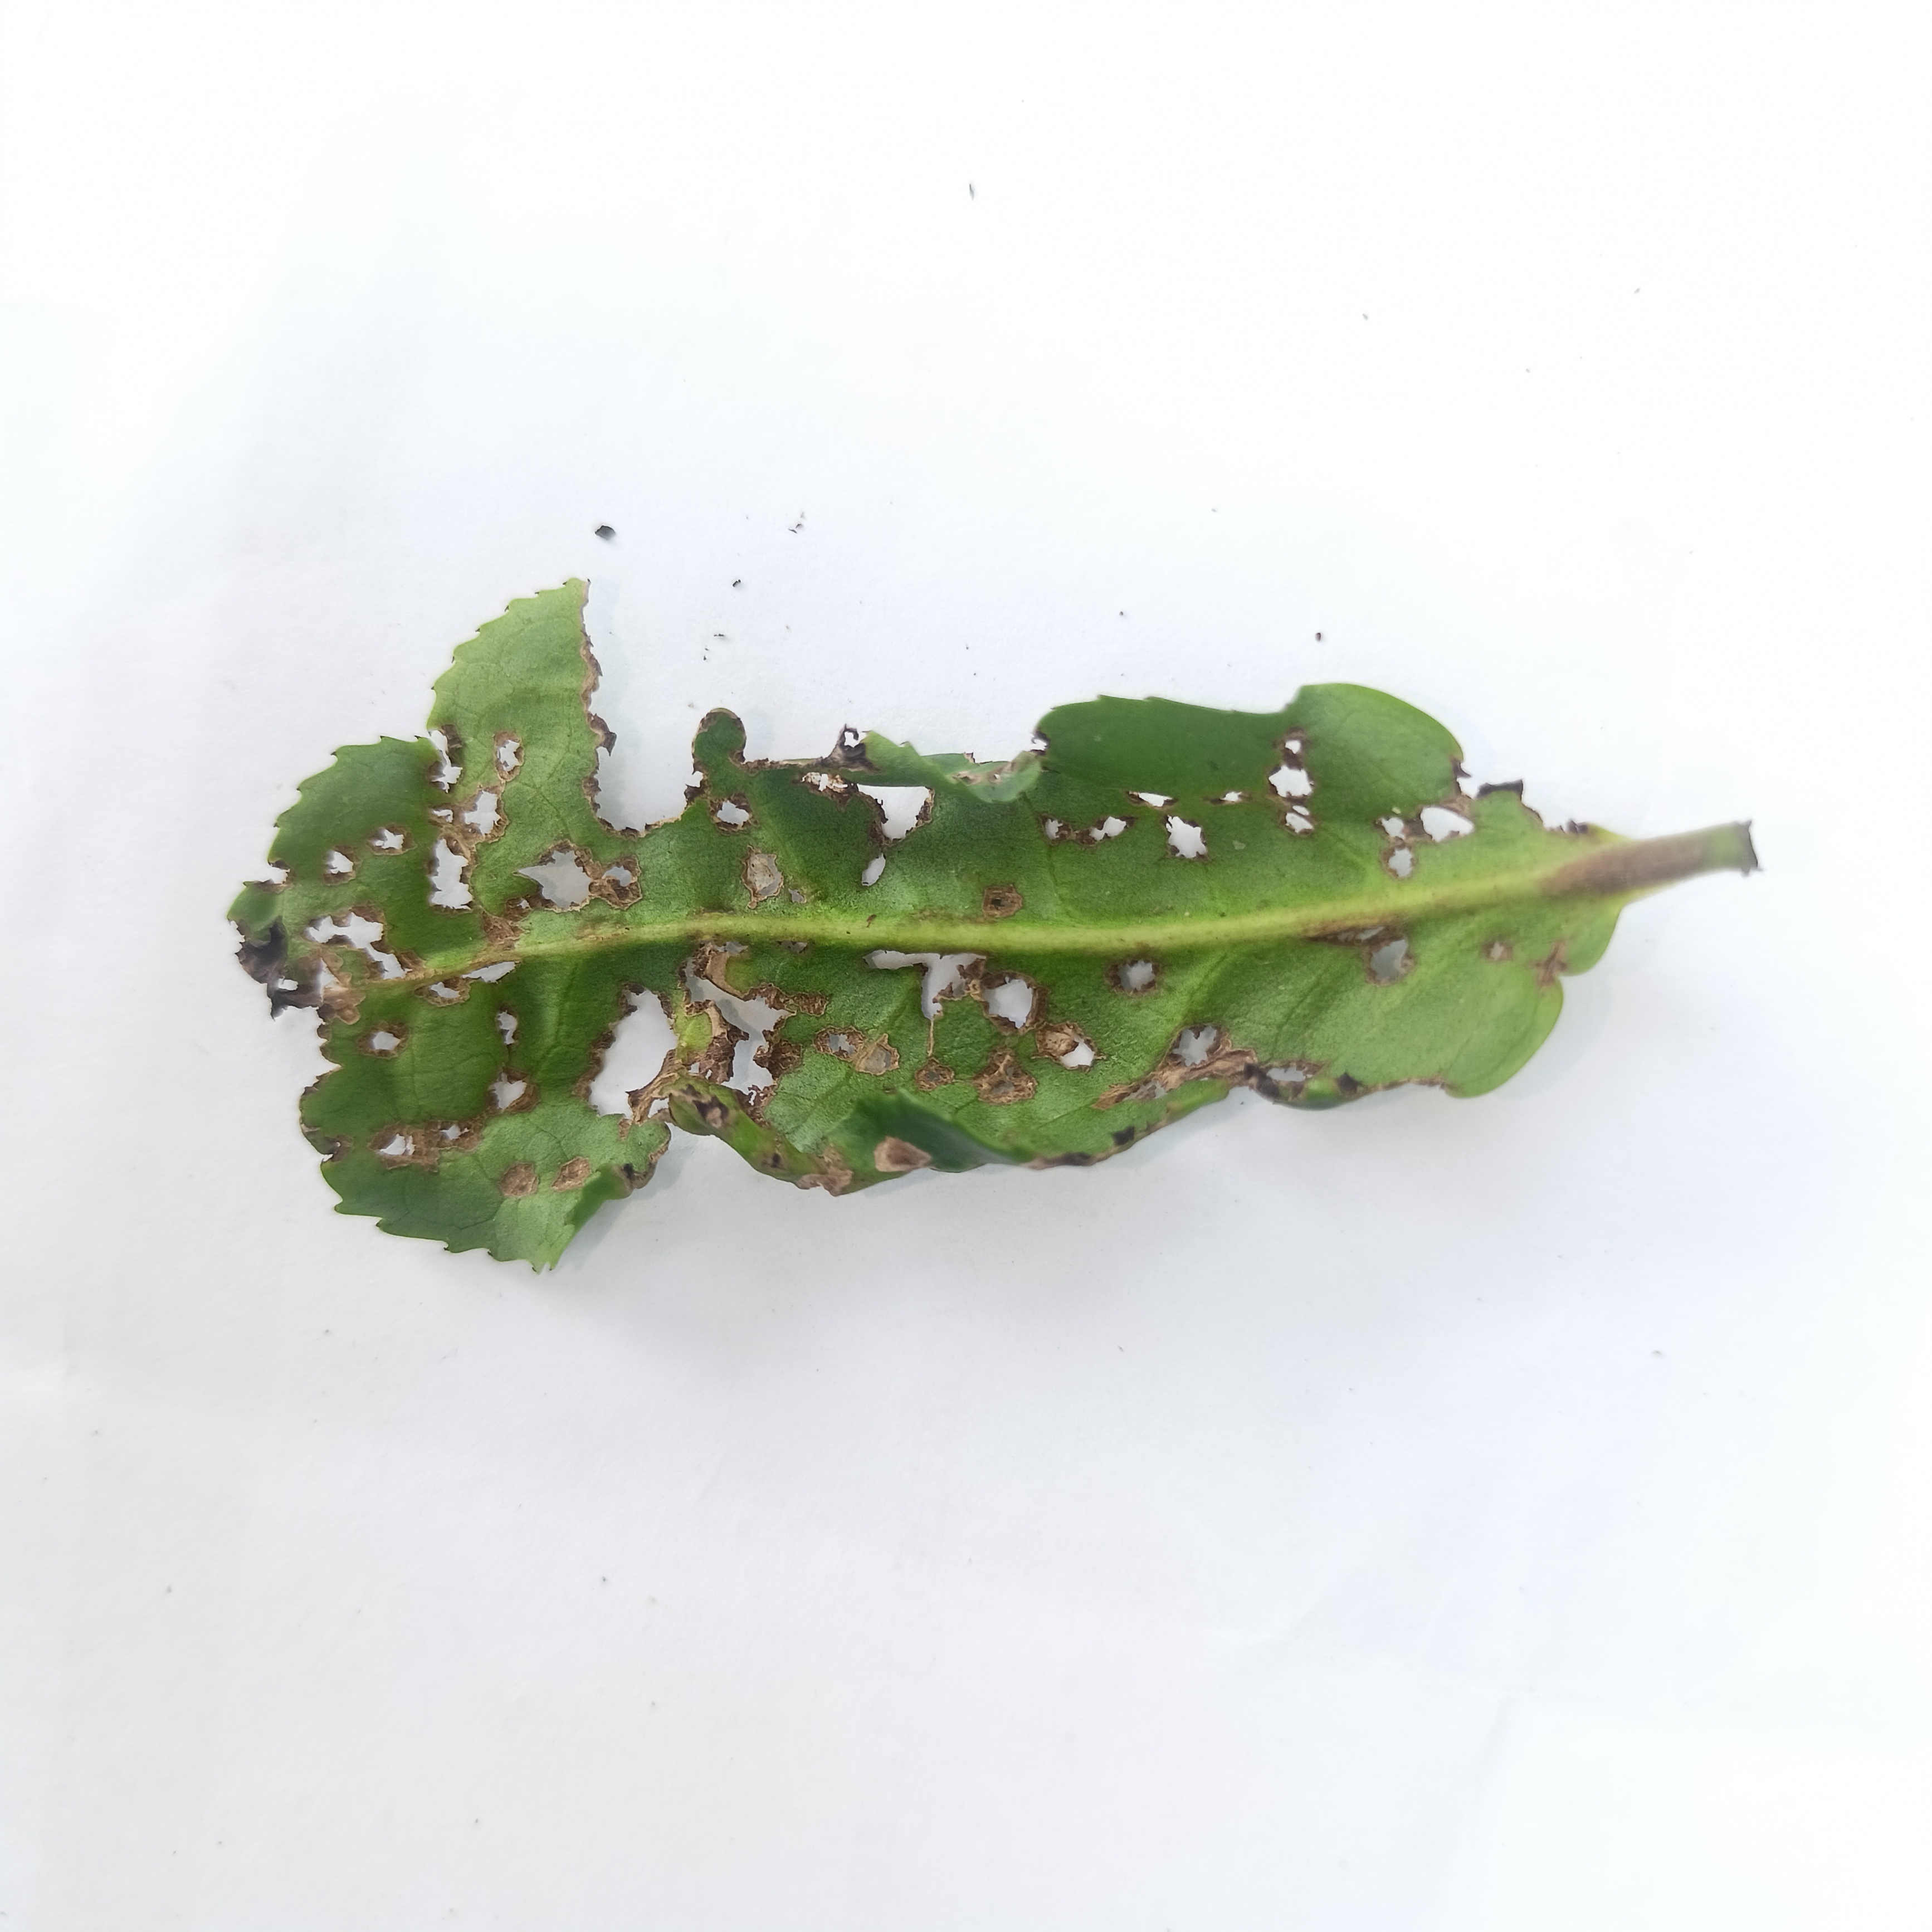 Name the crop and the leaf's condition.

tea, helopeltis
